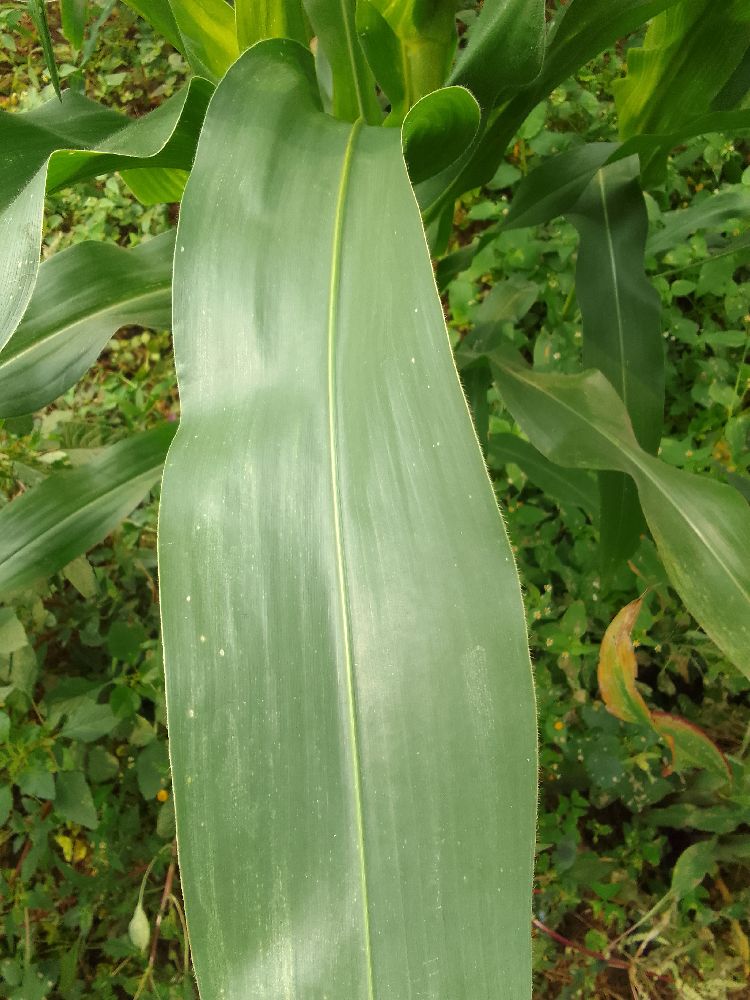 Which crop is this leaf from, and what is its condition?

maize, healthy
